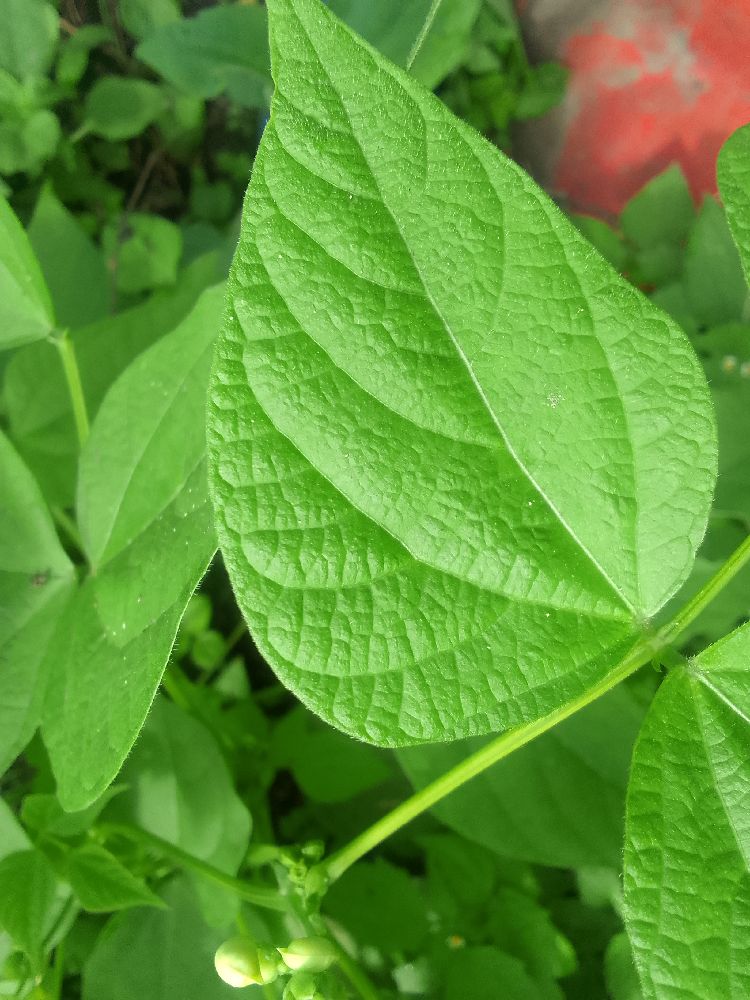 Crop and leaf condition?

common bean, healthy
